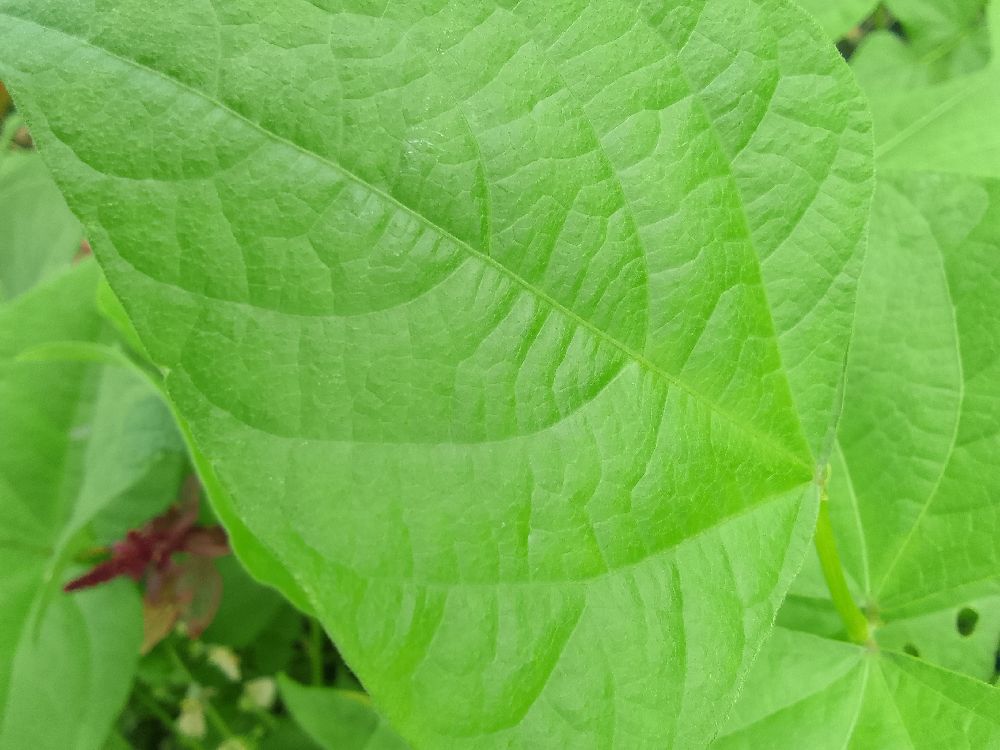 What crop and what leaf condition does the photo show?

common bean, healthy
